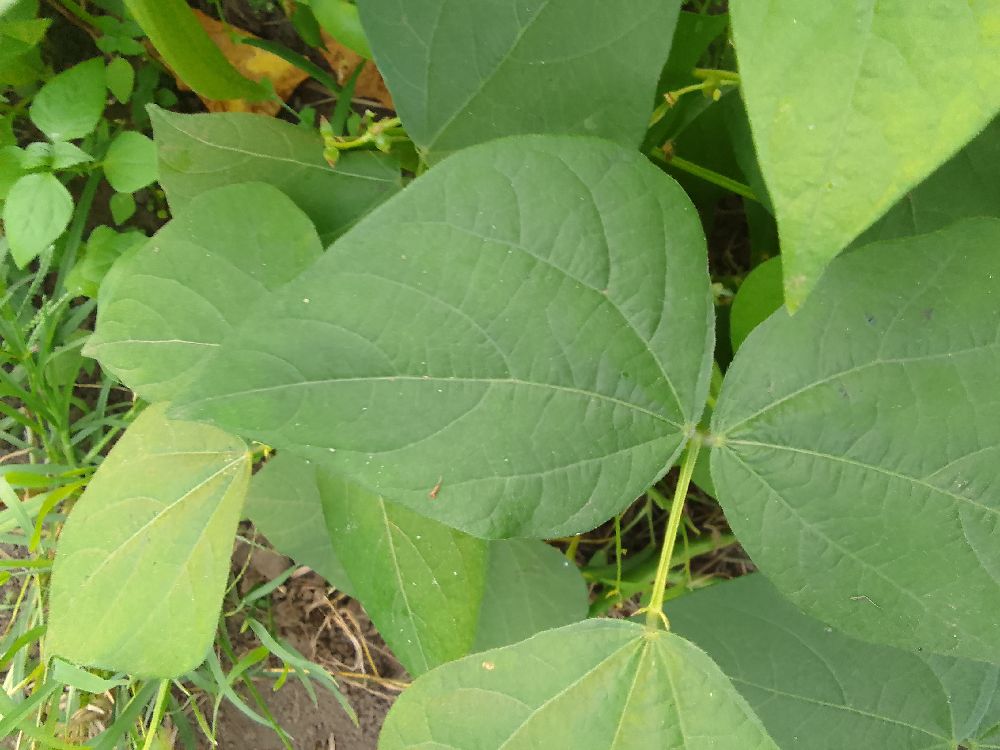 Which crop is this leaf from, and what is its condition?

common bean, healthy
